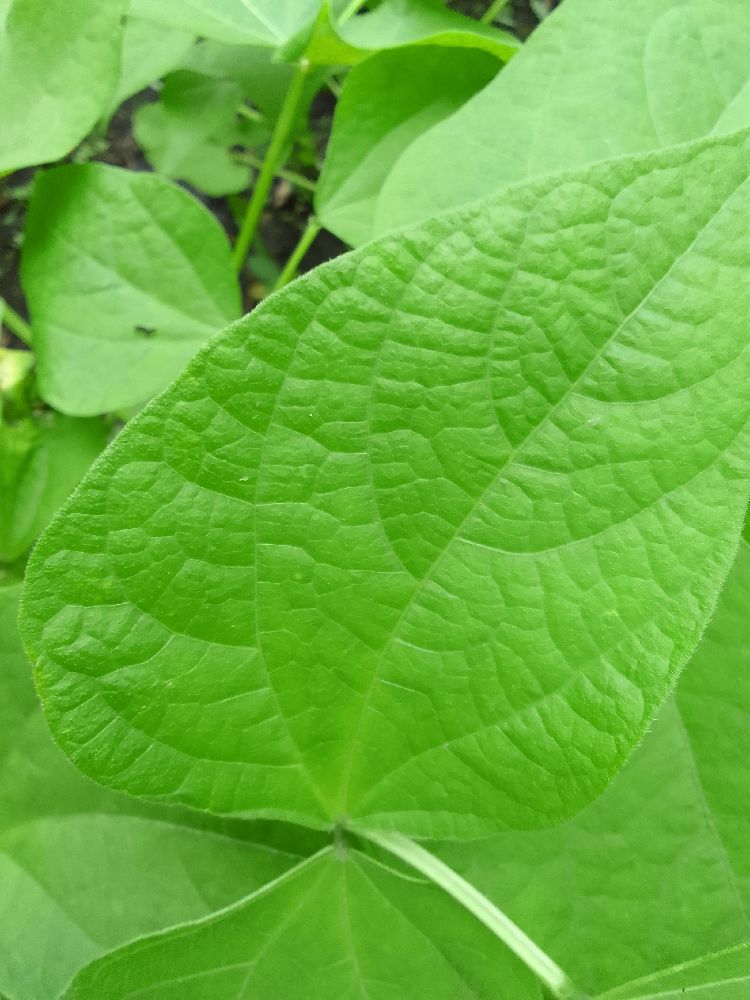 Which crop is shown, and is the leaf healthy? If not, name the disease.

common bean, healthy
